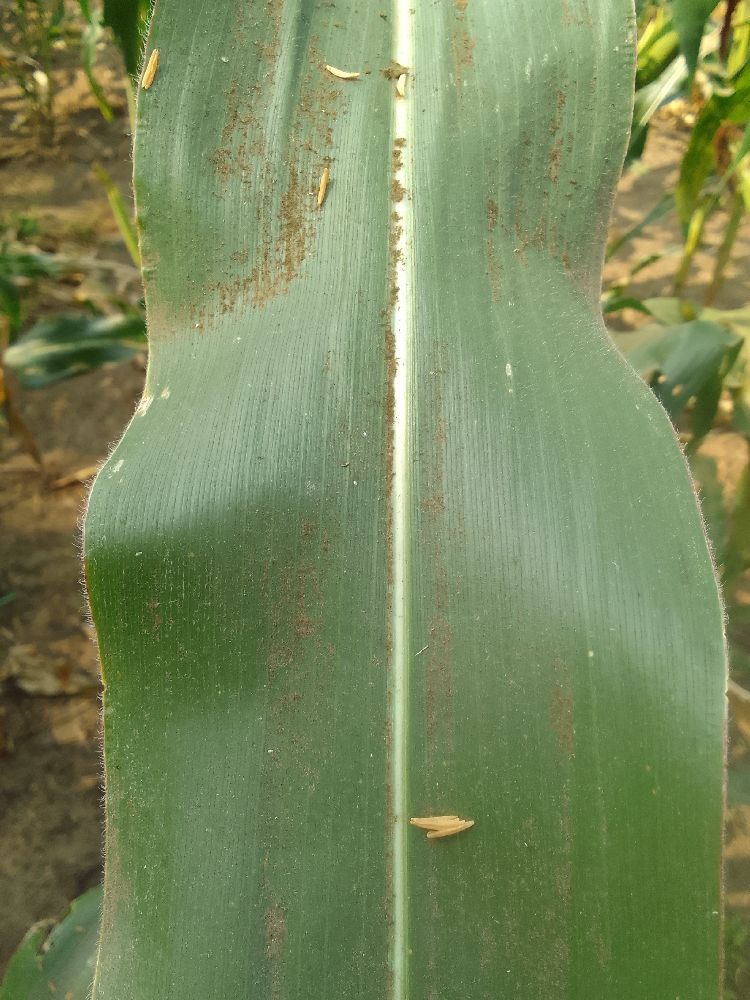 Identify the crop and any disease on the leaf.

maize, healthy
